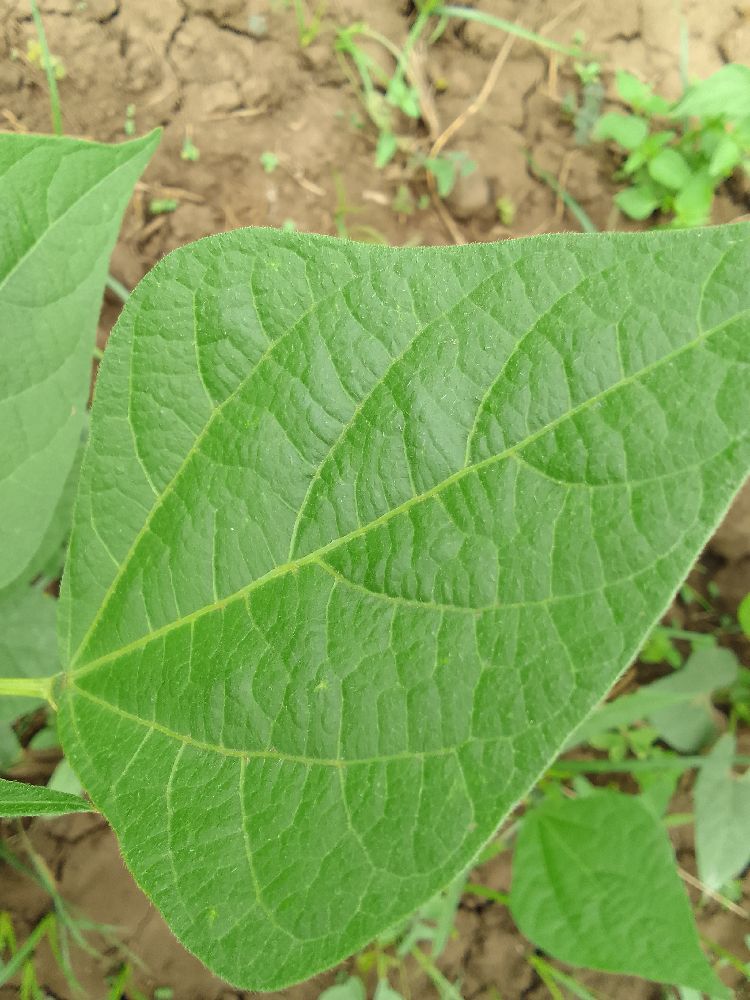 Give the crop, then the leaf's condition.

common bean, healthy
